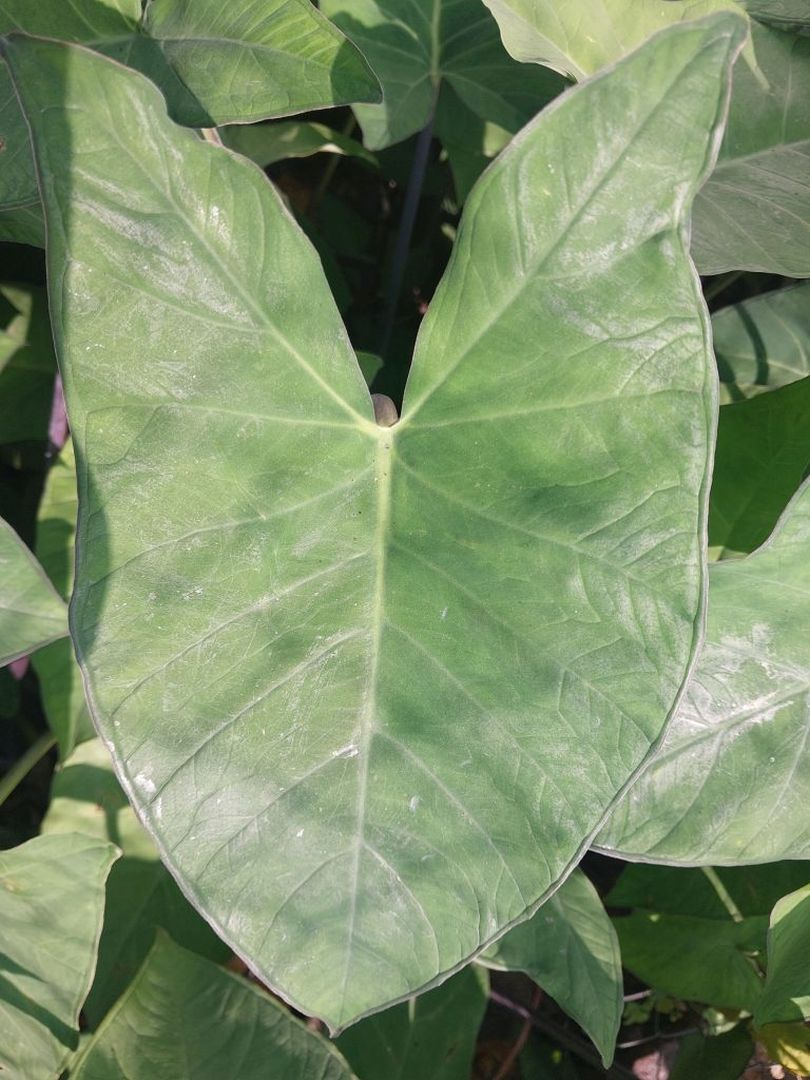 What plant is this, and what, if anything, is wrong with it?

taro, healthy
